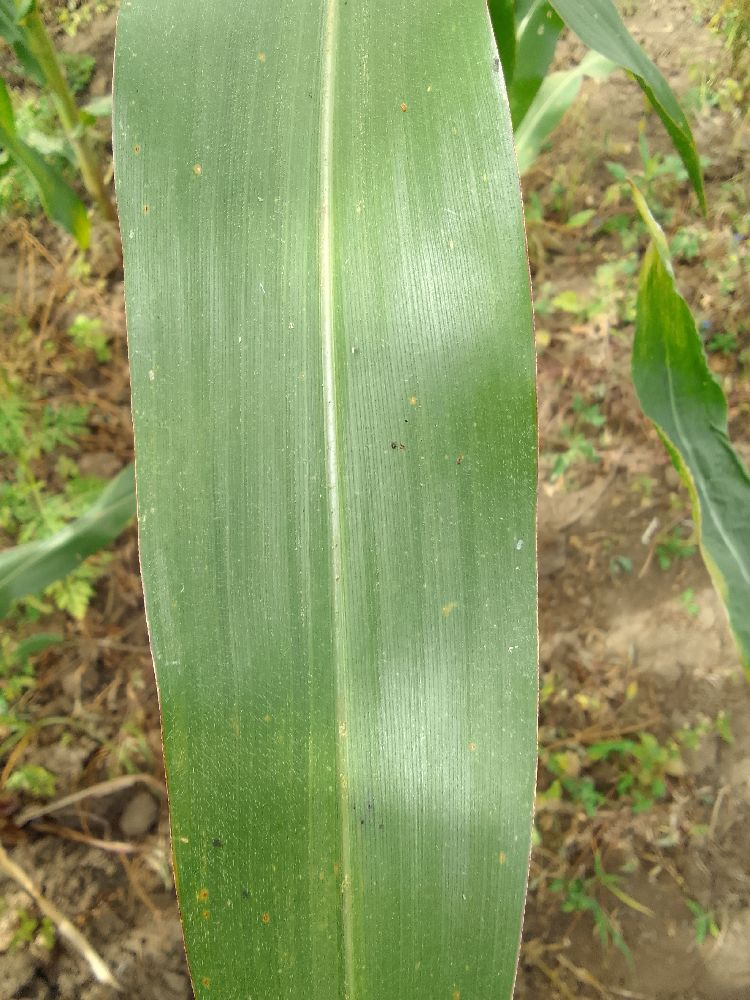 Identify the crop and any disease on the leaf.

maize, healthy
